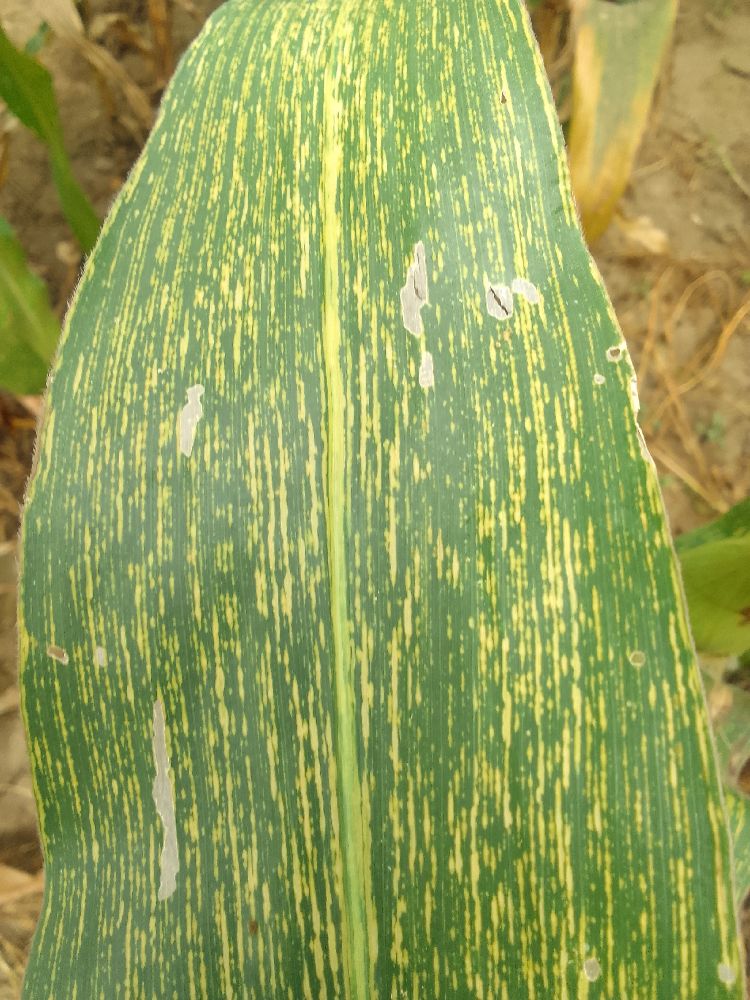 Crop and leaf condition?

maize, maize streak virus
